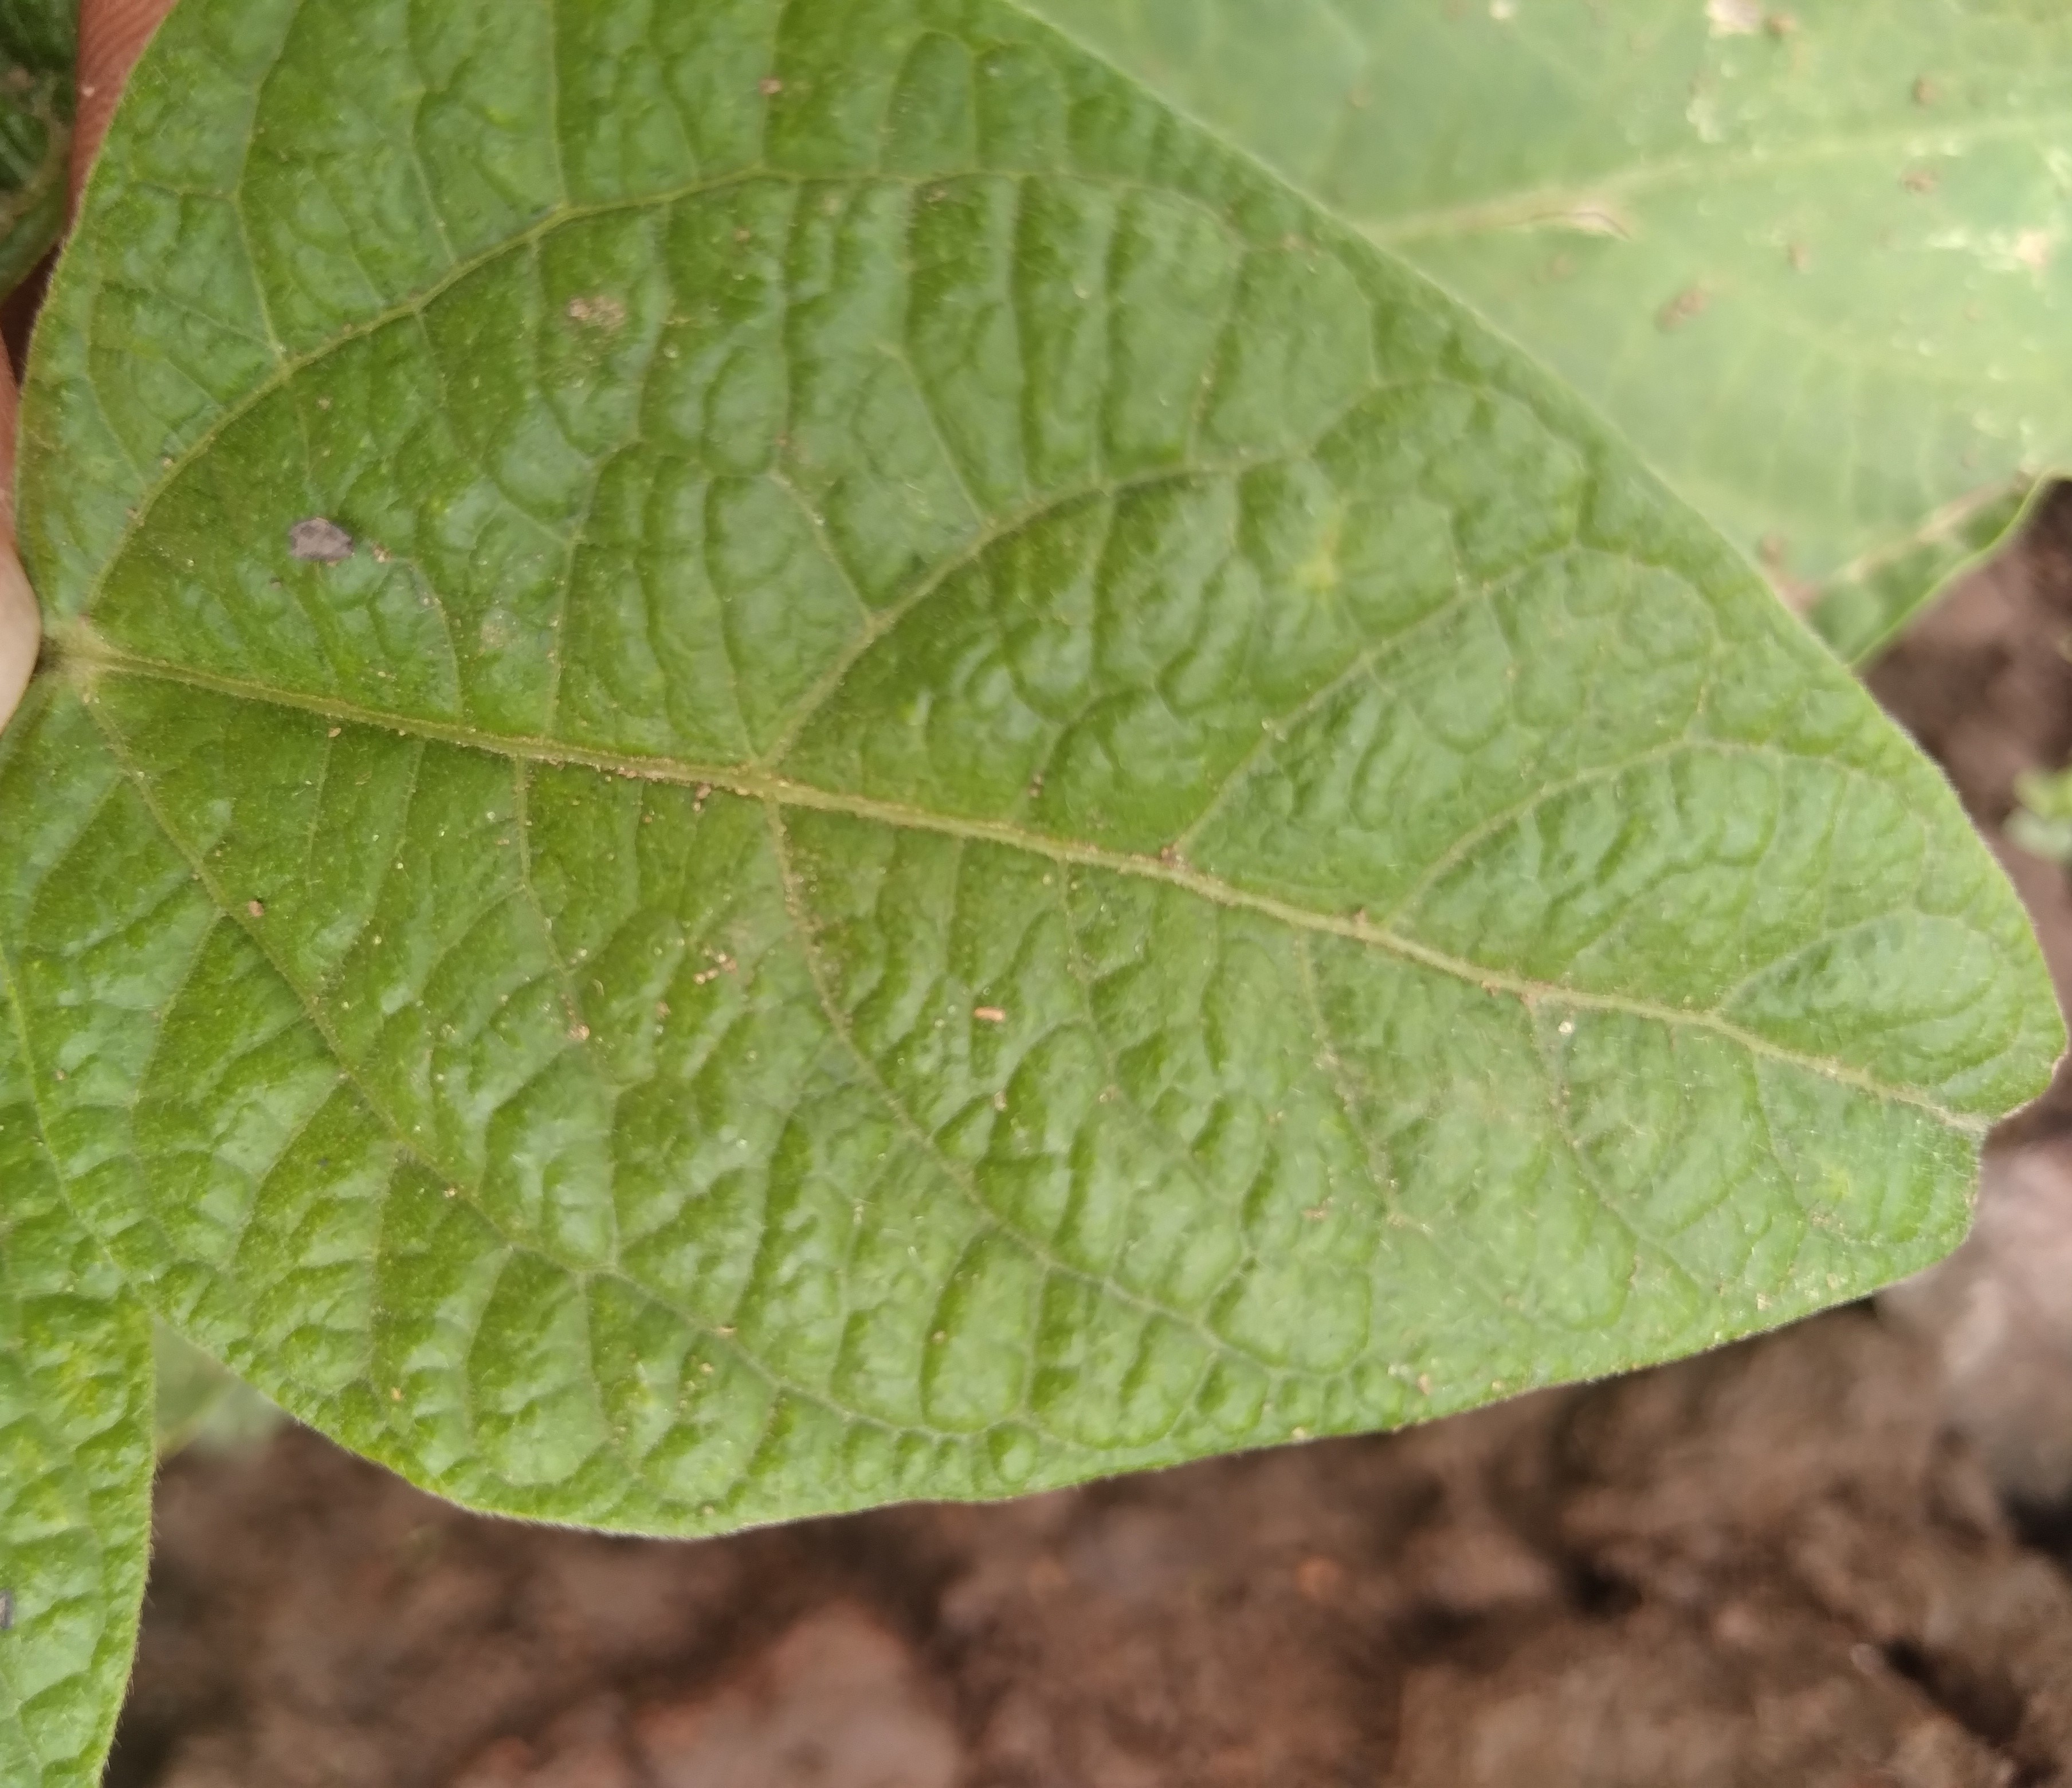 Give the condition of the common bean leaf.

healthy
